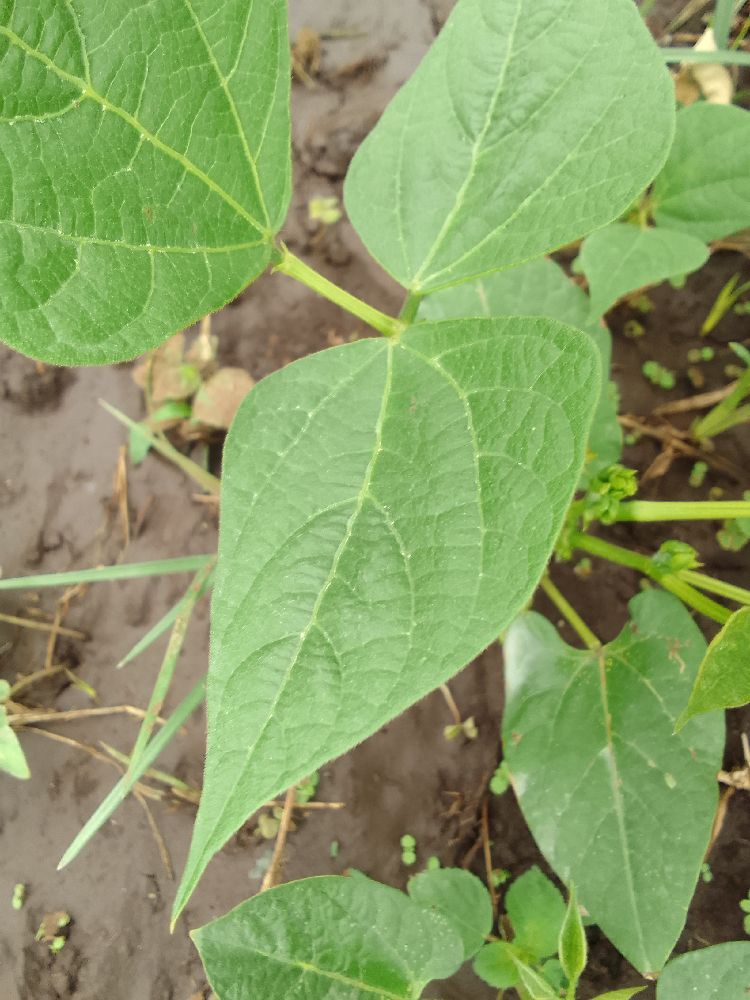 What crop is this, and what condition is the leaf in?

common bean, healthy
